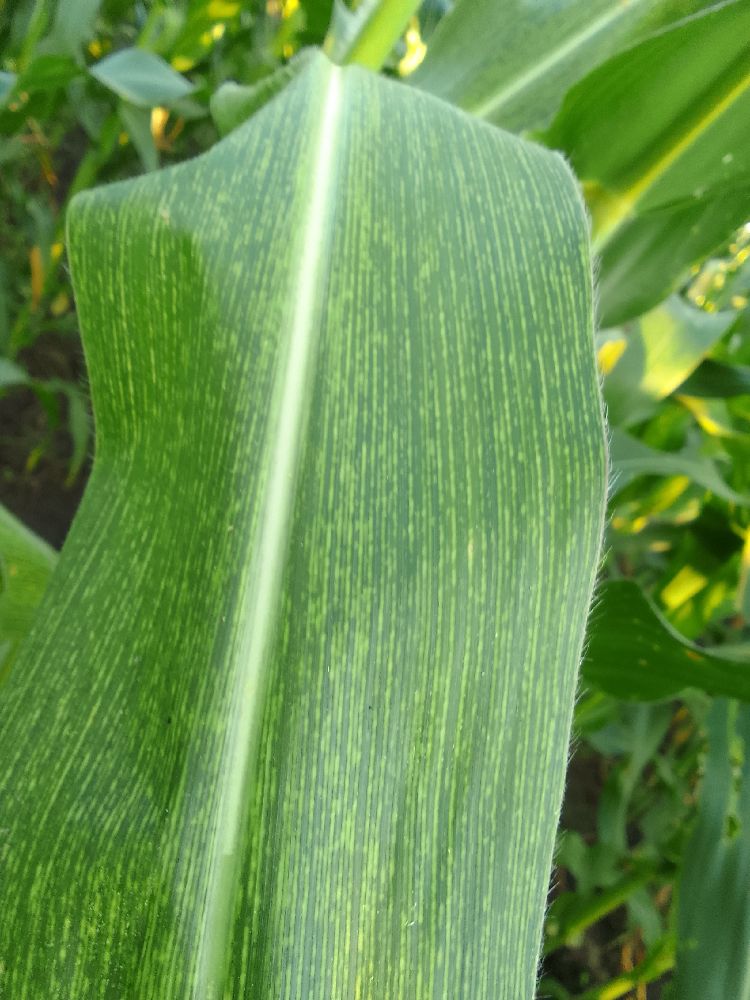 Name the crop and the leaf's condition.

maize, maize streak virus
